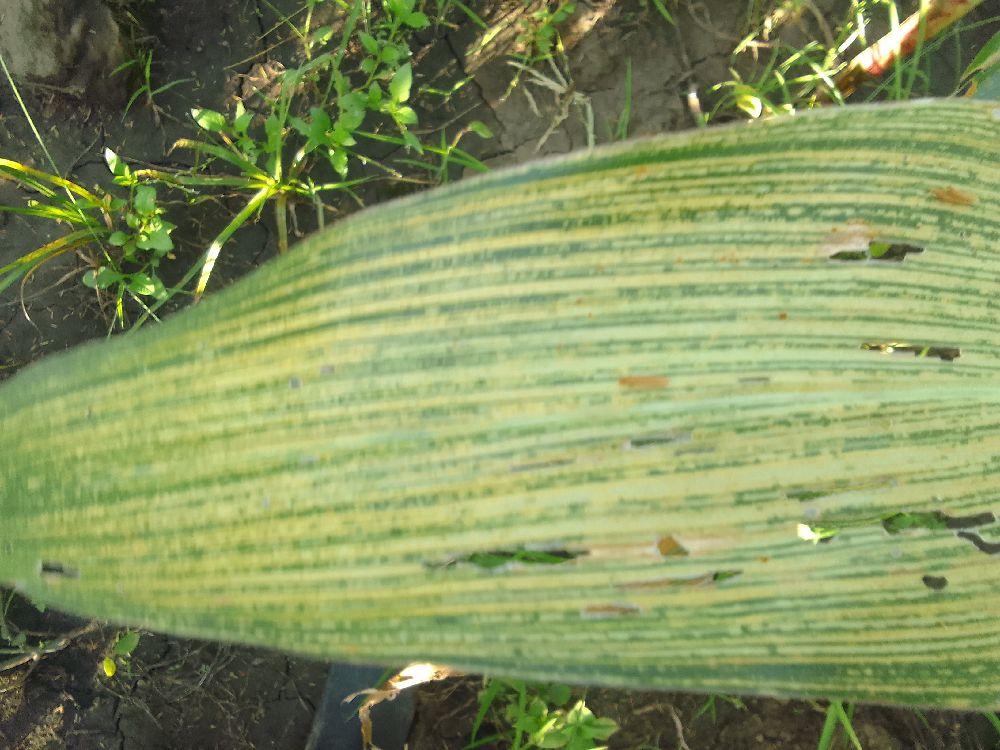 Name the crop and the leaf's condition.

maize, maize streak virus
